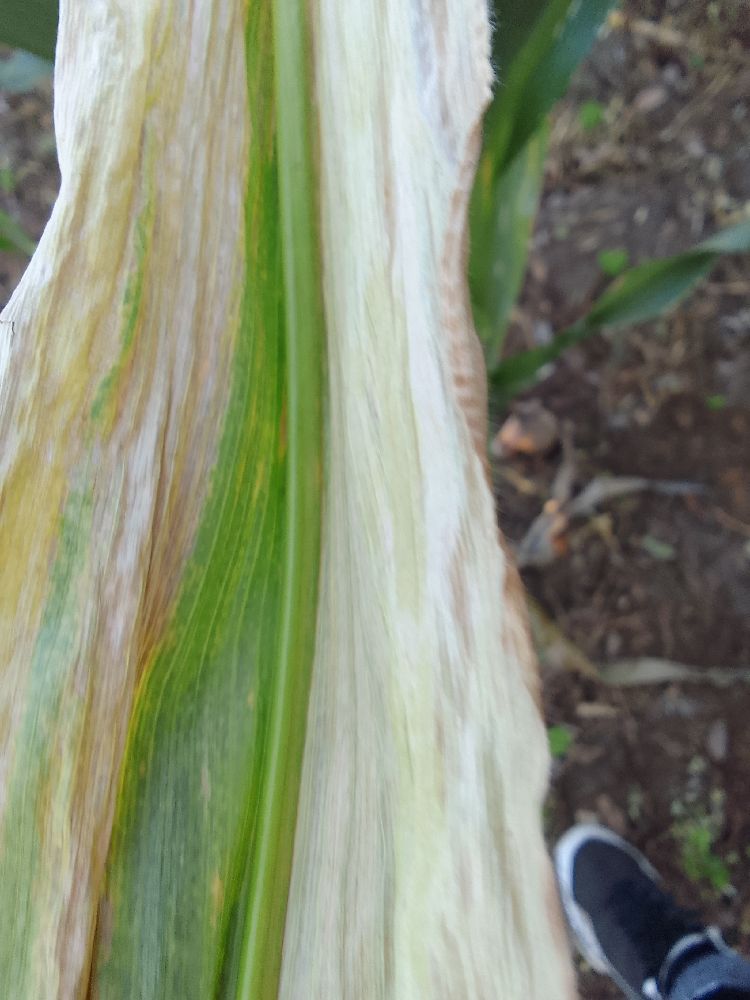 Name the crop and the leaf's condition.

maize, maize lethal necrosis
